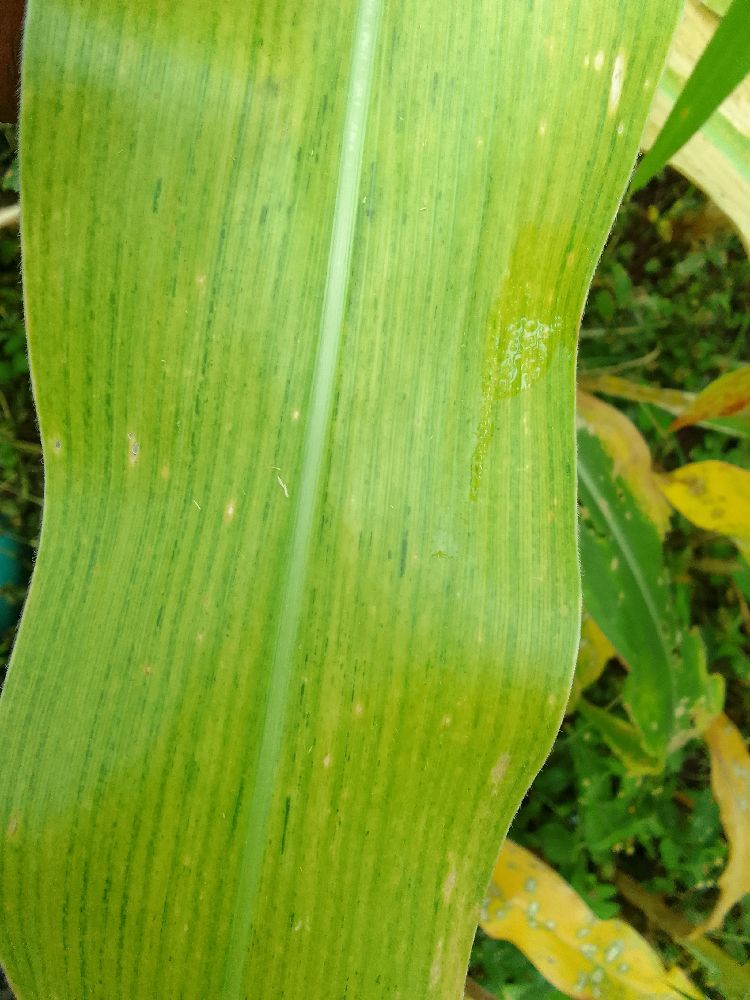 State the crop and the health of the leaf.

maize, maize lethal necrosis
